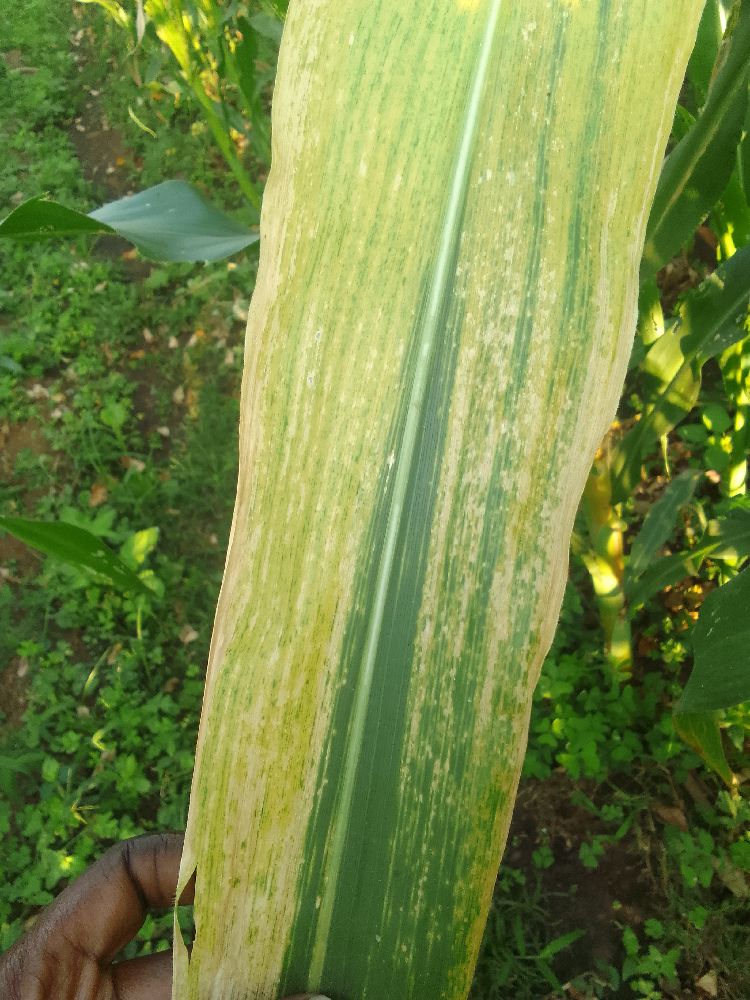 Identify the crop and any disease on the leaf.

maize, maize lethal necrosis
